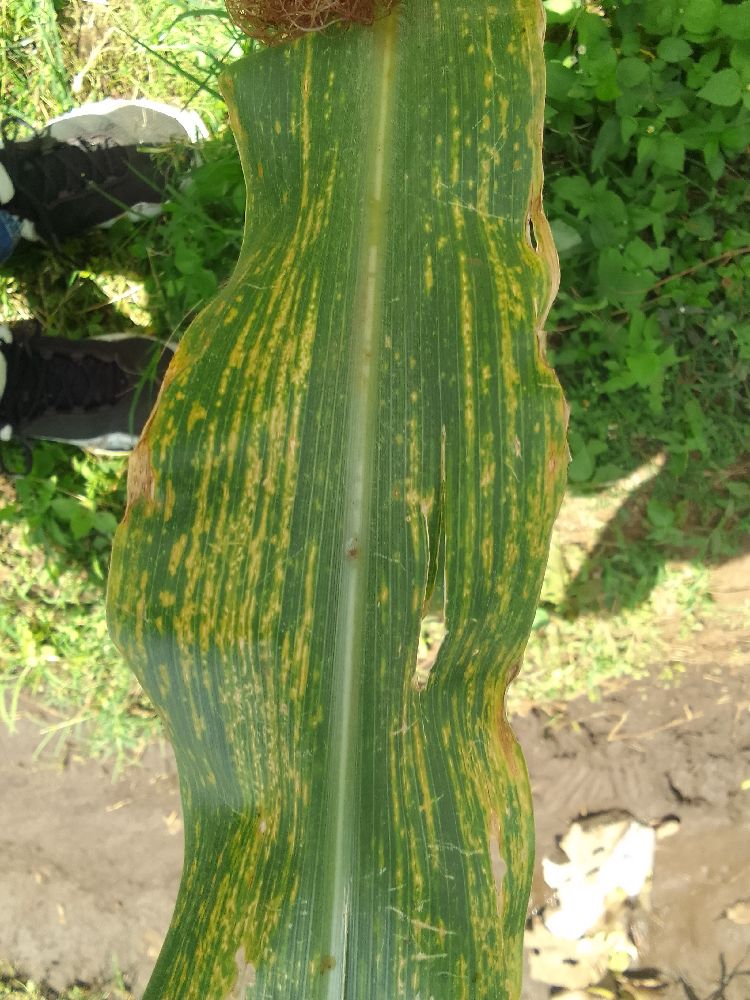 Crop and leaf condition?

maize, maize lethal necrosis
